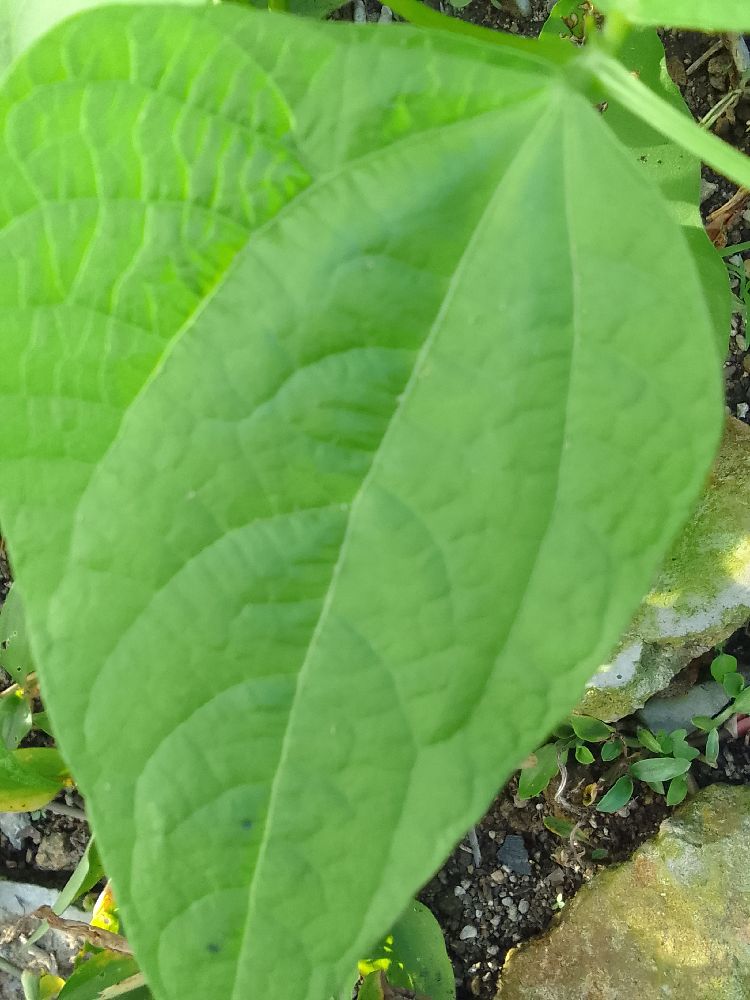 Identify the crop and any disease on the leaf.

common bean, healthy
